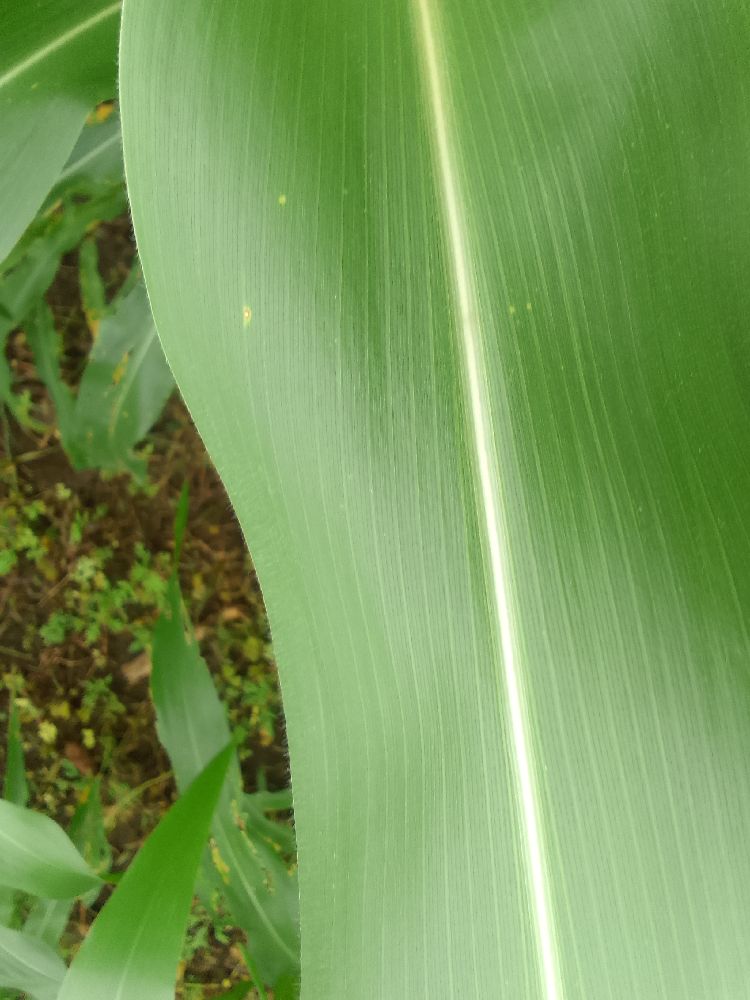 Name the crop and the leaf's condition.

maize, healthy
